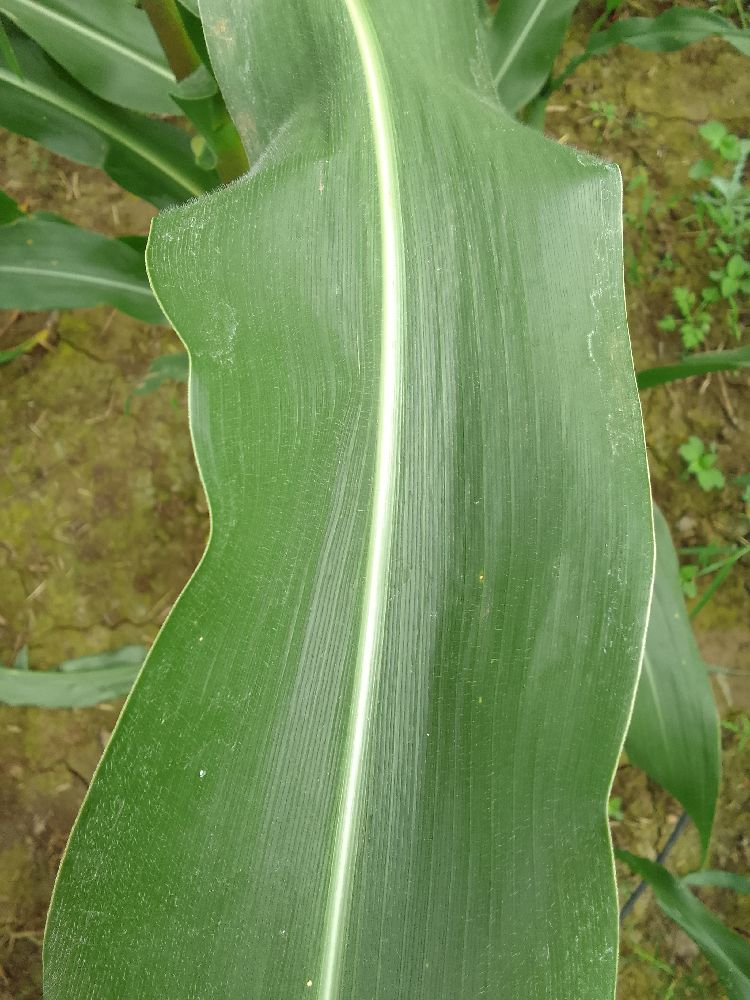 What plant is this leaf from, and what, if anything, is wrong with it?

maize, healthy
